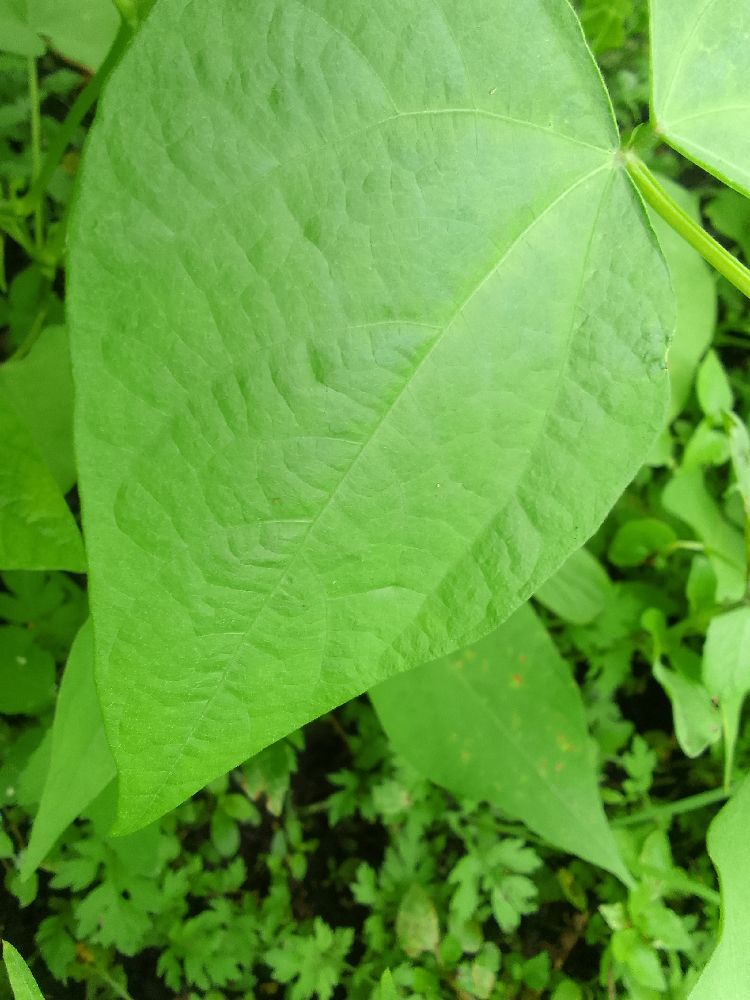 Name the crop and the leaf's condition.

common bean, healthy
